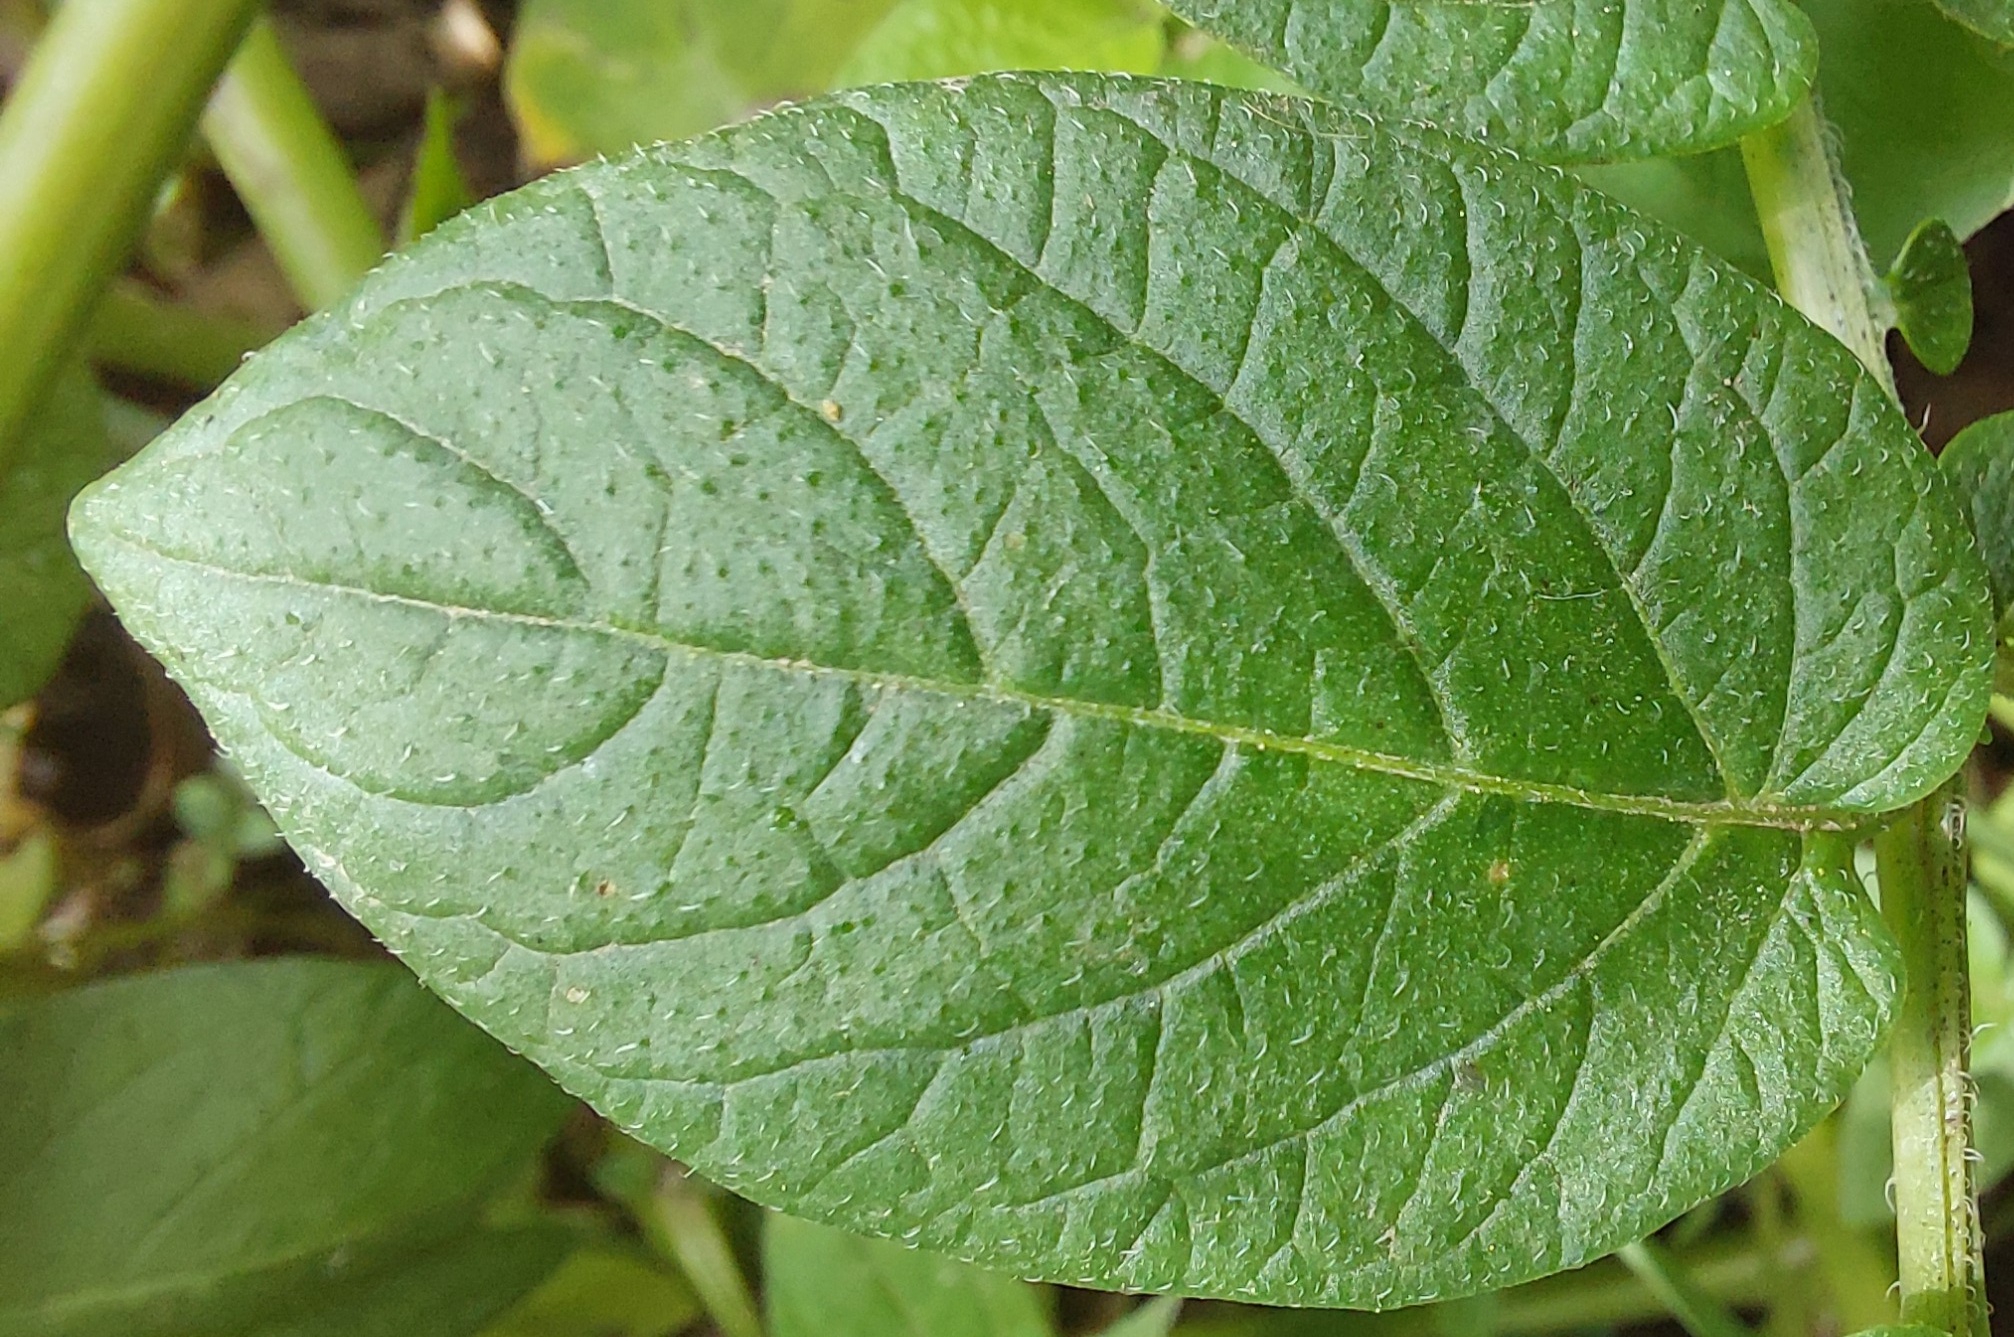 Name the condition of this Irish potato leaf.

healthy
